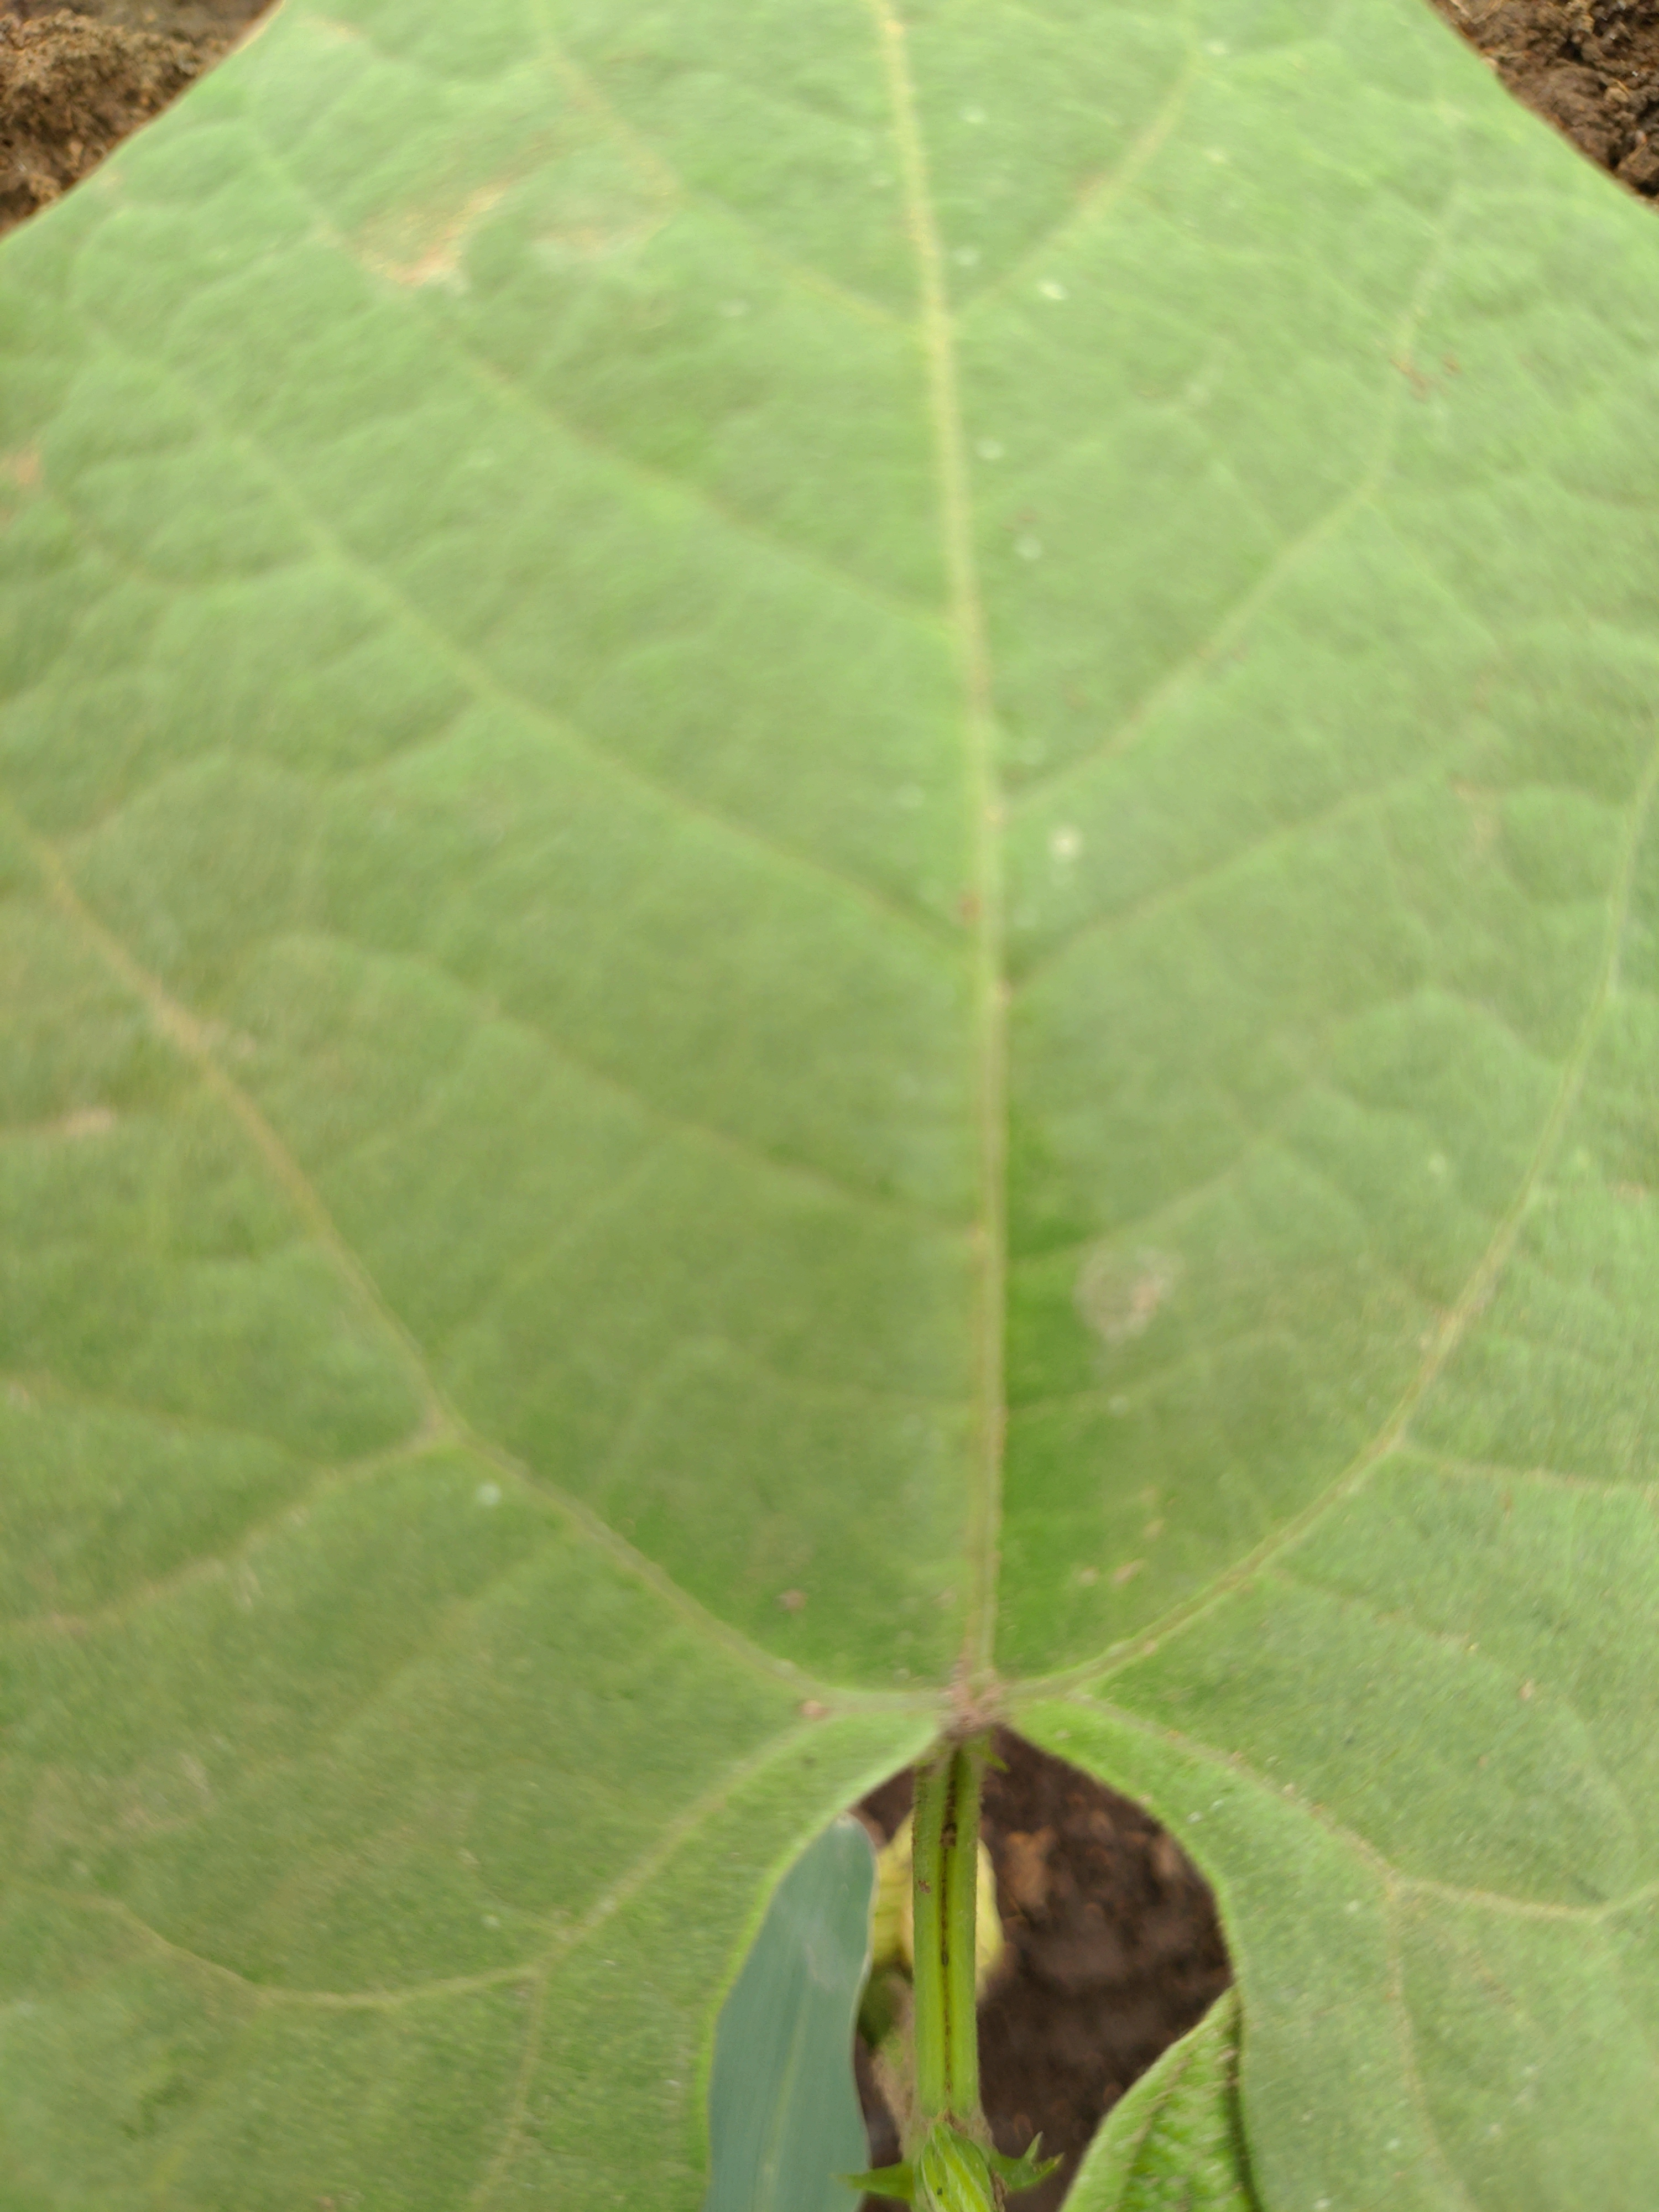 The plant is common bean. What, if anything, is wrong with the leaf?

healthy
